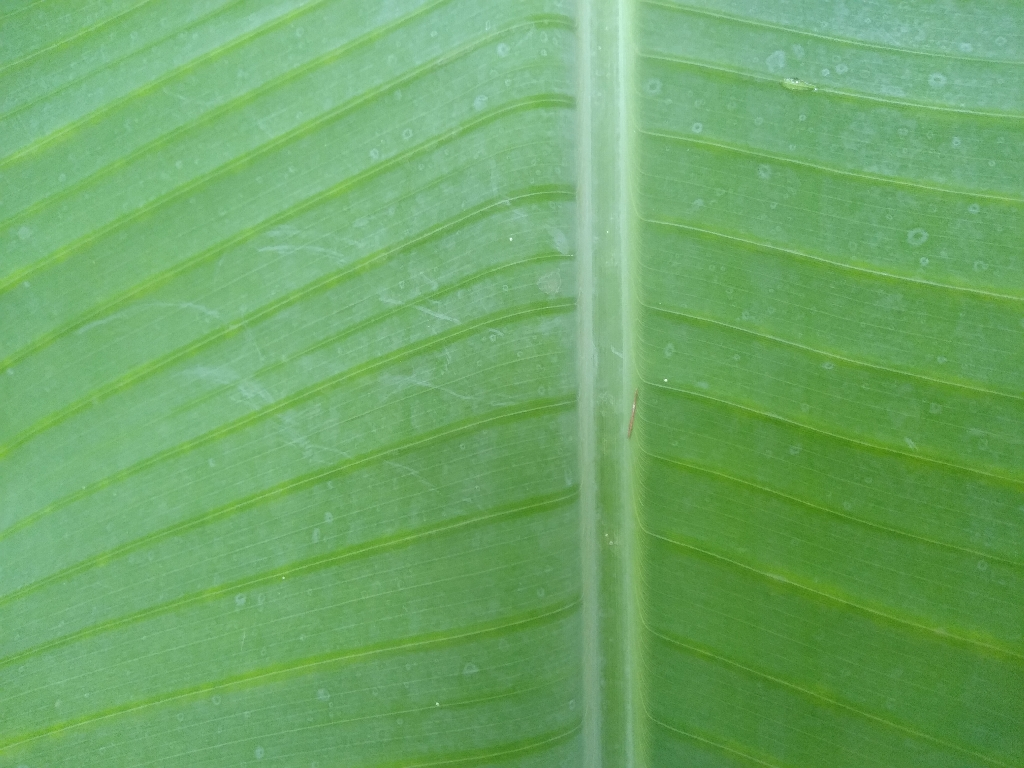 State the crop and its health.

banana, healthy
